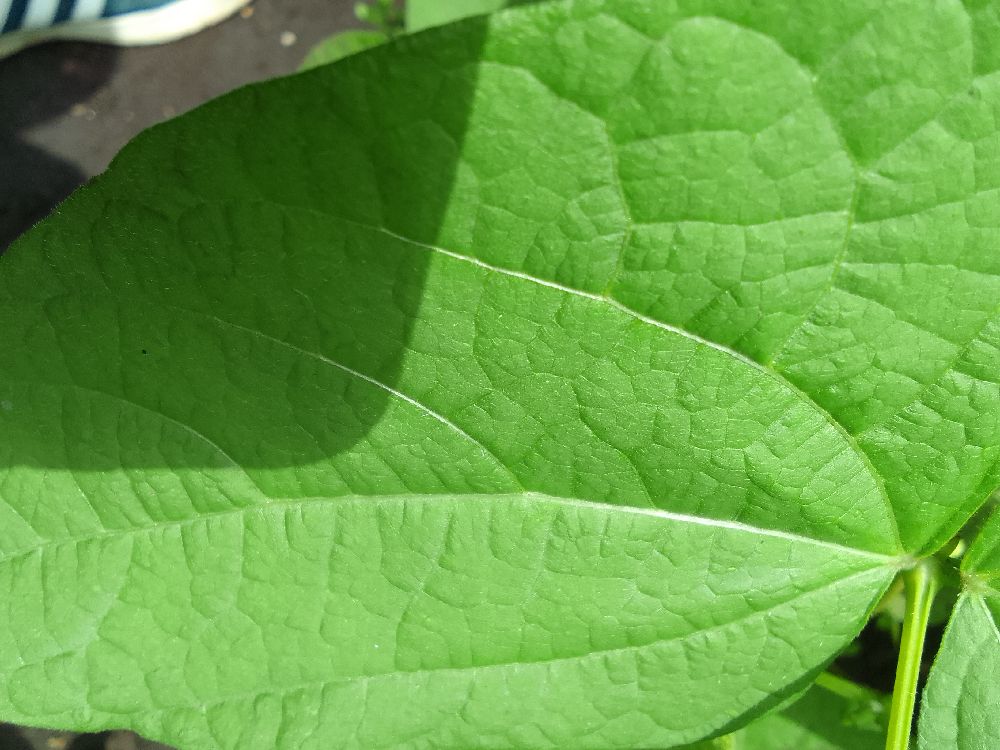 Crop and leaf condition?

common bean, healthy
